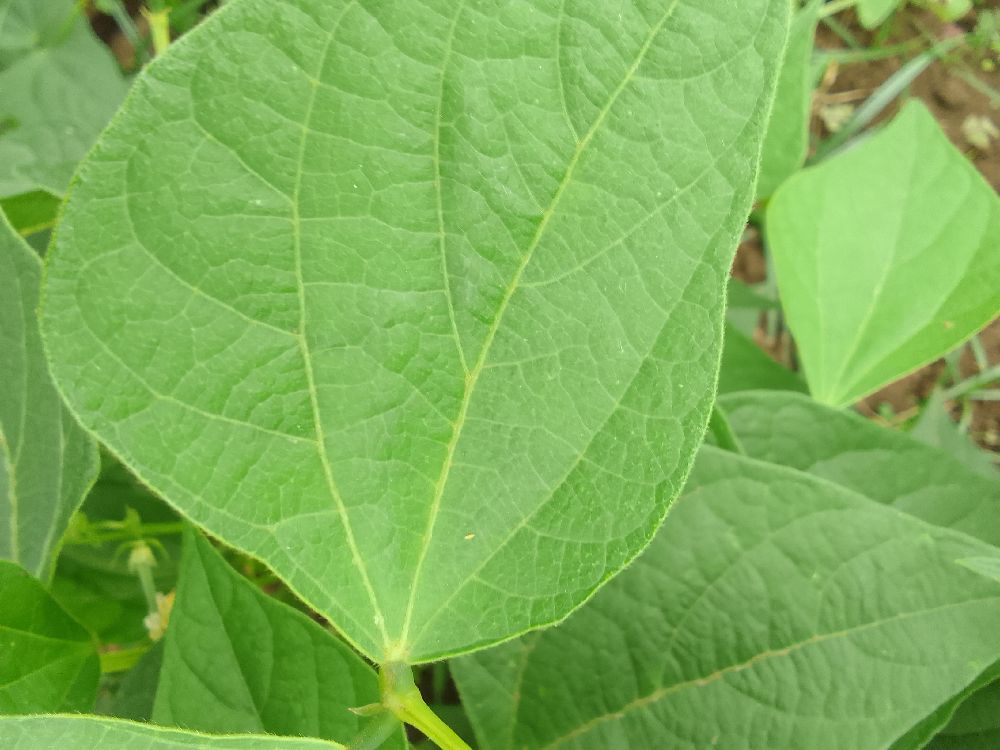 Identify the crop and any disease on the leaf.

common bean, healthy
